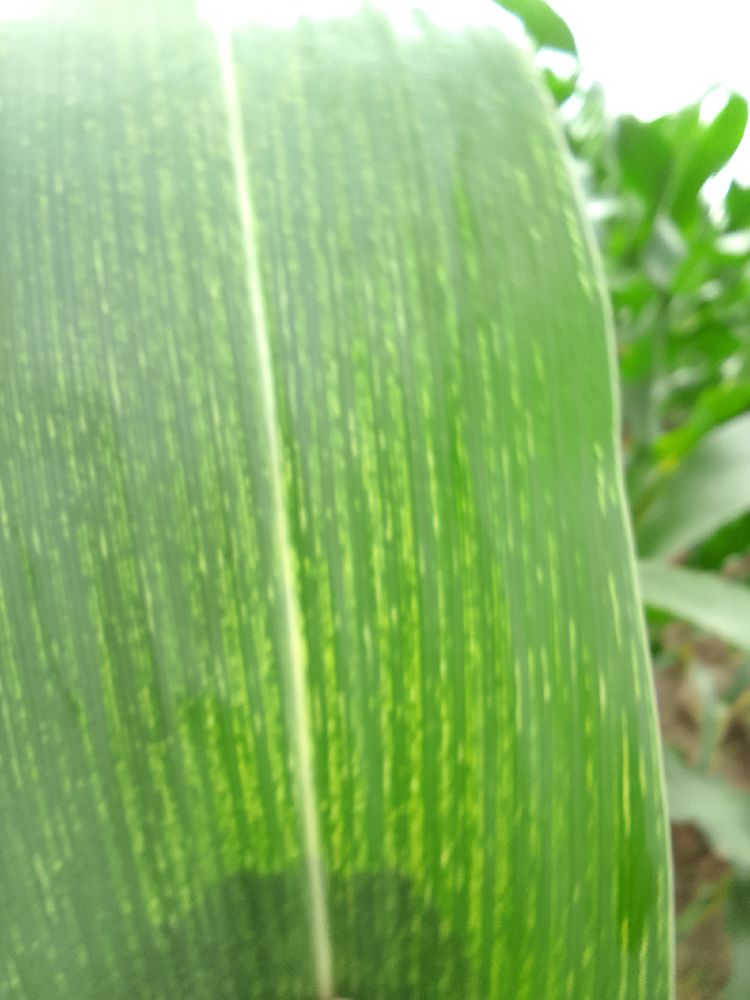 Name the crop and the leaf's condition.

maize, maize streak virus
